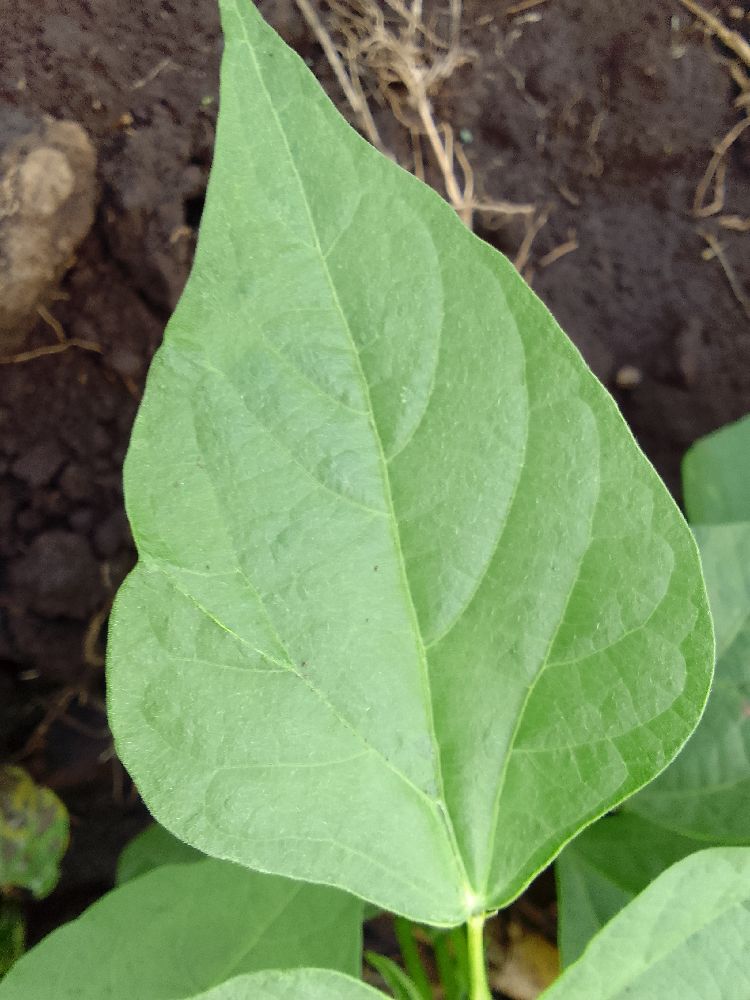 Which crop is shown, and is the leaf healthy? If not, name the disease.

common bean, healthy
